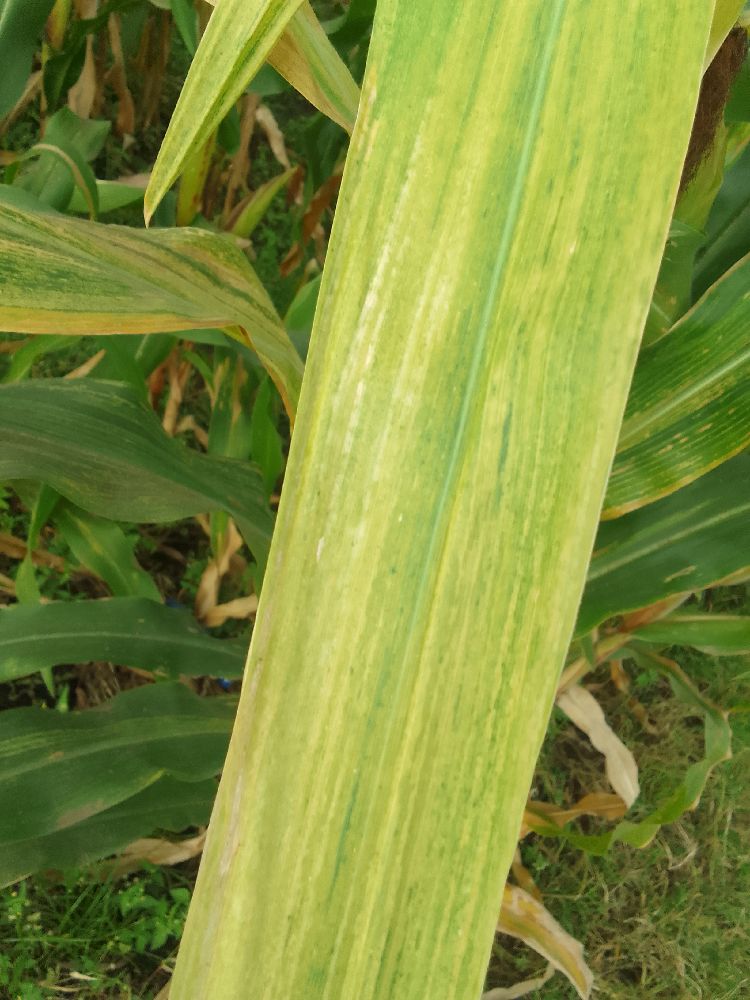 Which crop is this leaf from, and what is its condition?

maize, maize lethal necrosis
